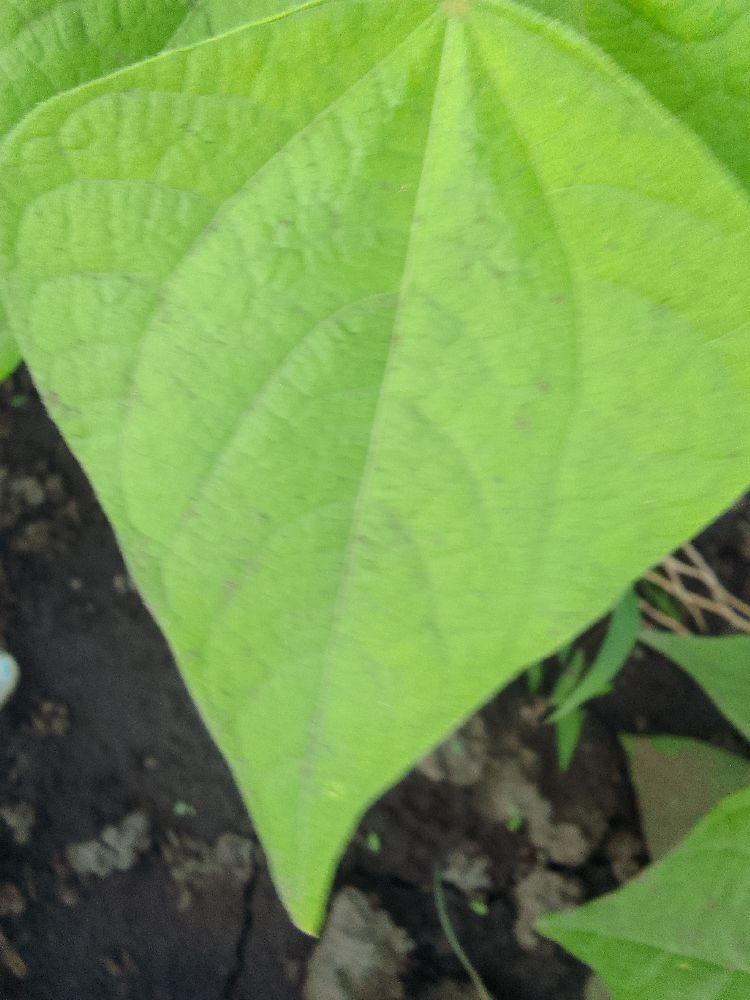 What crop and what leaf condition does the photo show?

common bean, healthy
